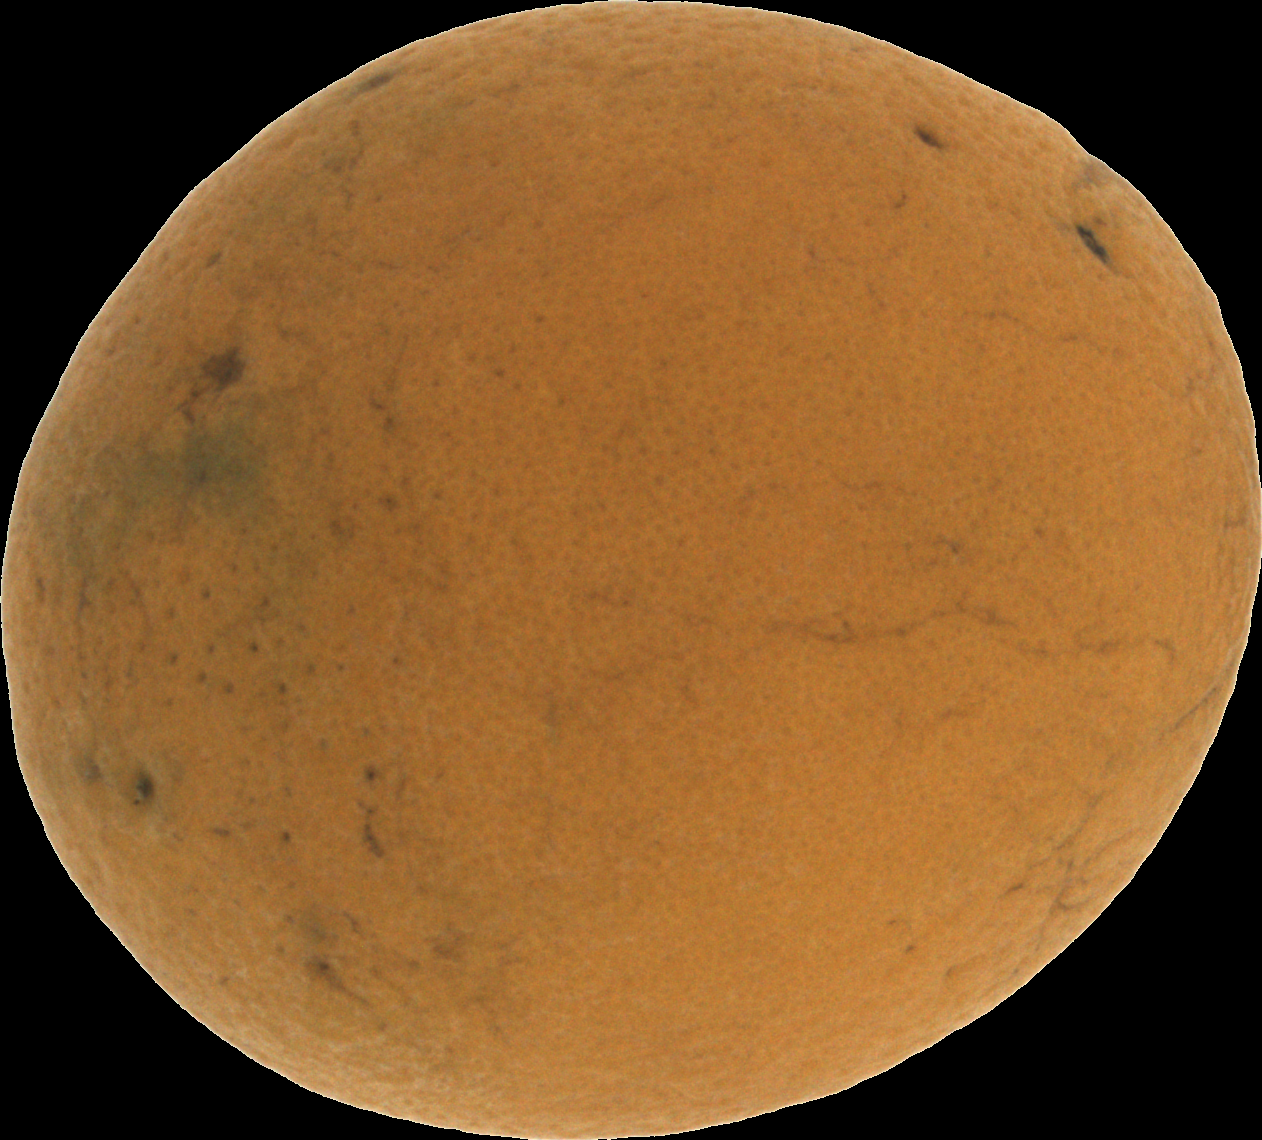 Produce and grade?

orange, bad
